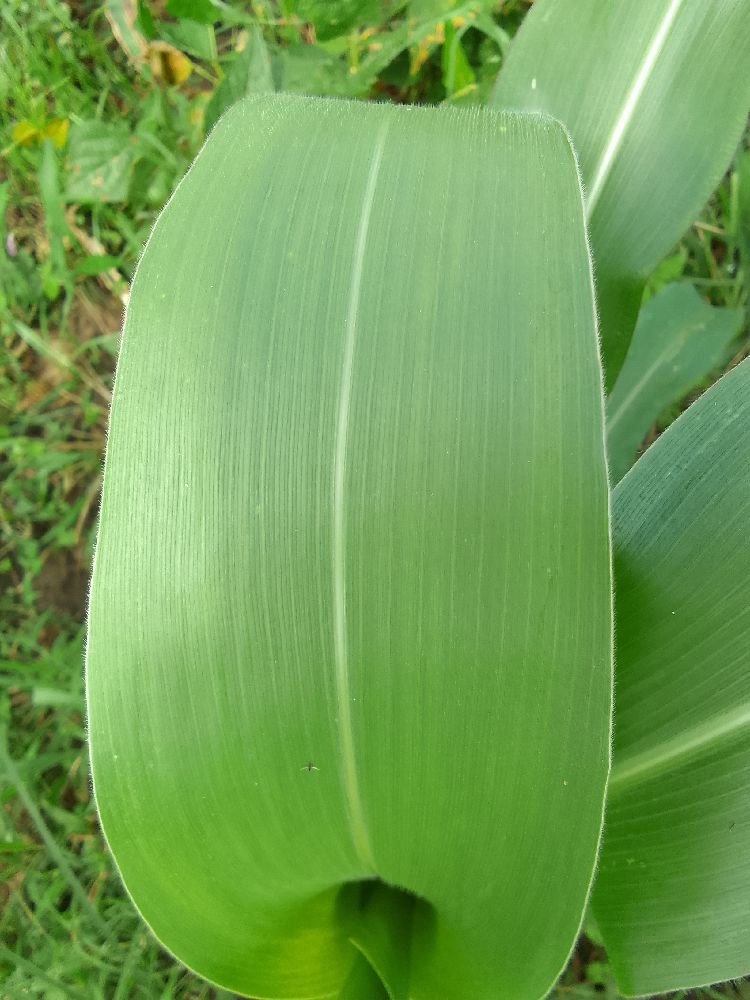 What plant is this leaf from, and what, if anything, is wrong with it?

maize, healthy
